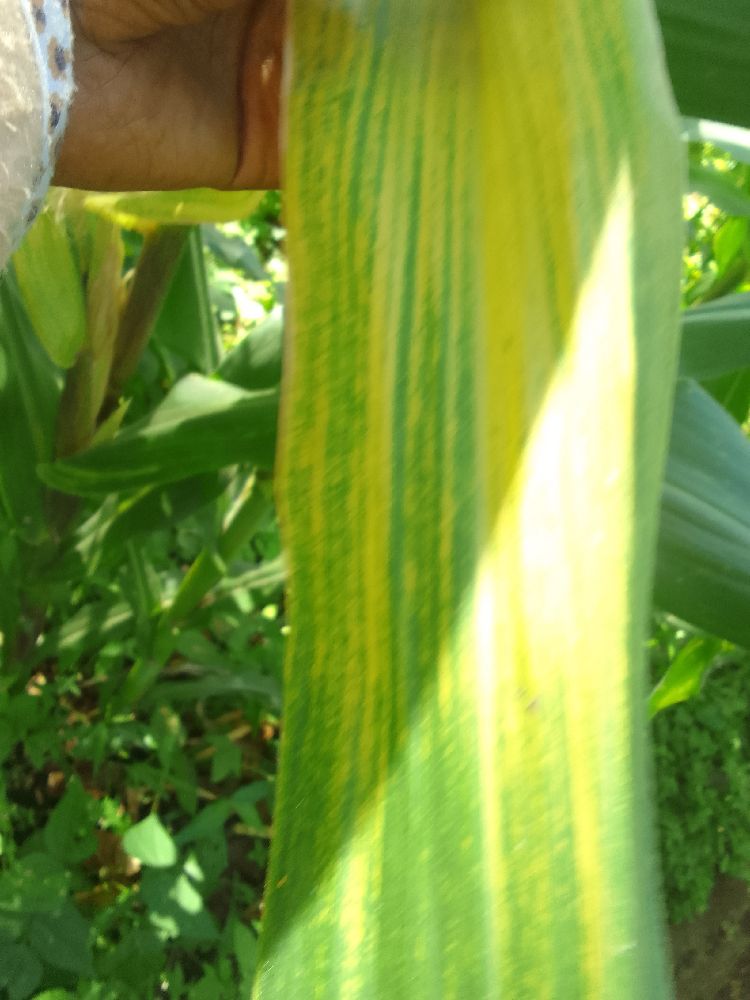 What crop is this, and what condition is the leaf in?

maize, maize lethal necrosis
